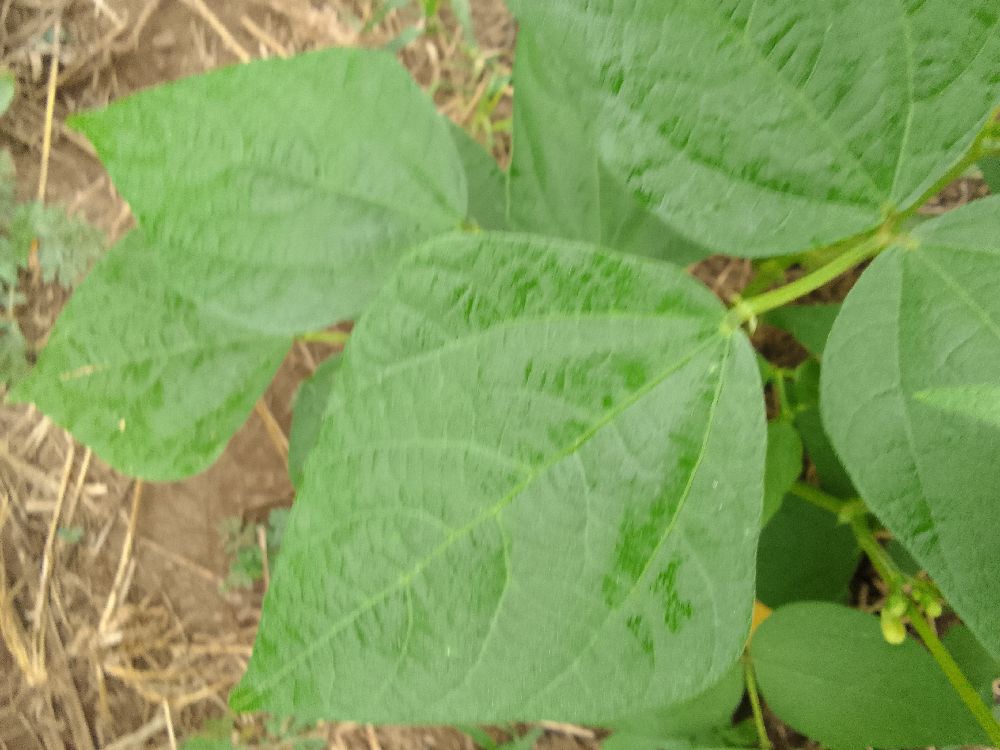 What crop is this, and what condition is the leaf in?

common bean, healthy
